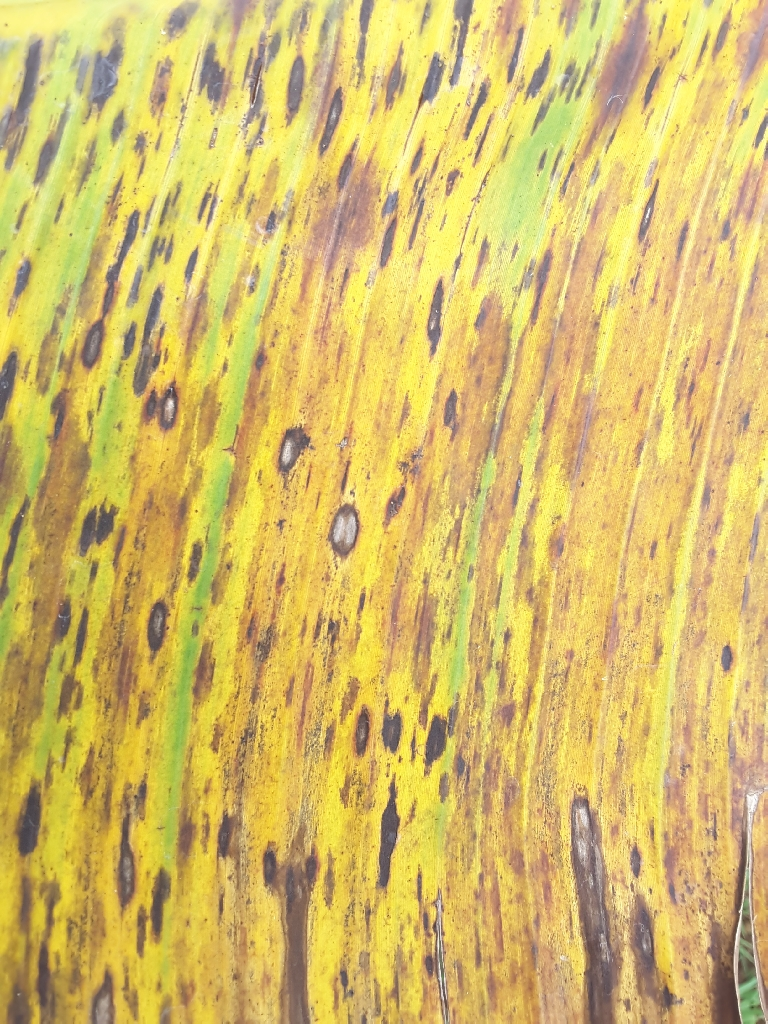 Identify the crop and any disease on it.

banana, black sigatoka
